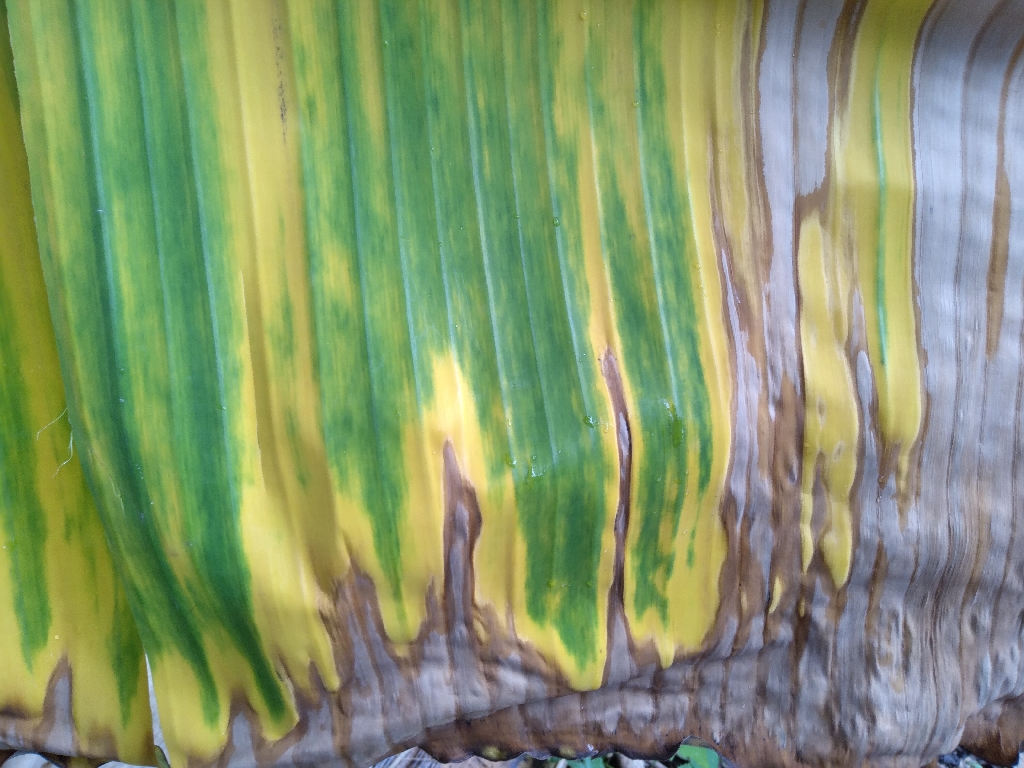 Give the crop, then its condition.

banana, fusarium wilt race 1
